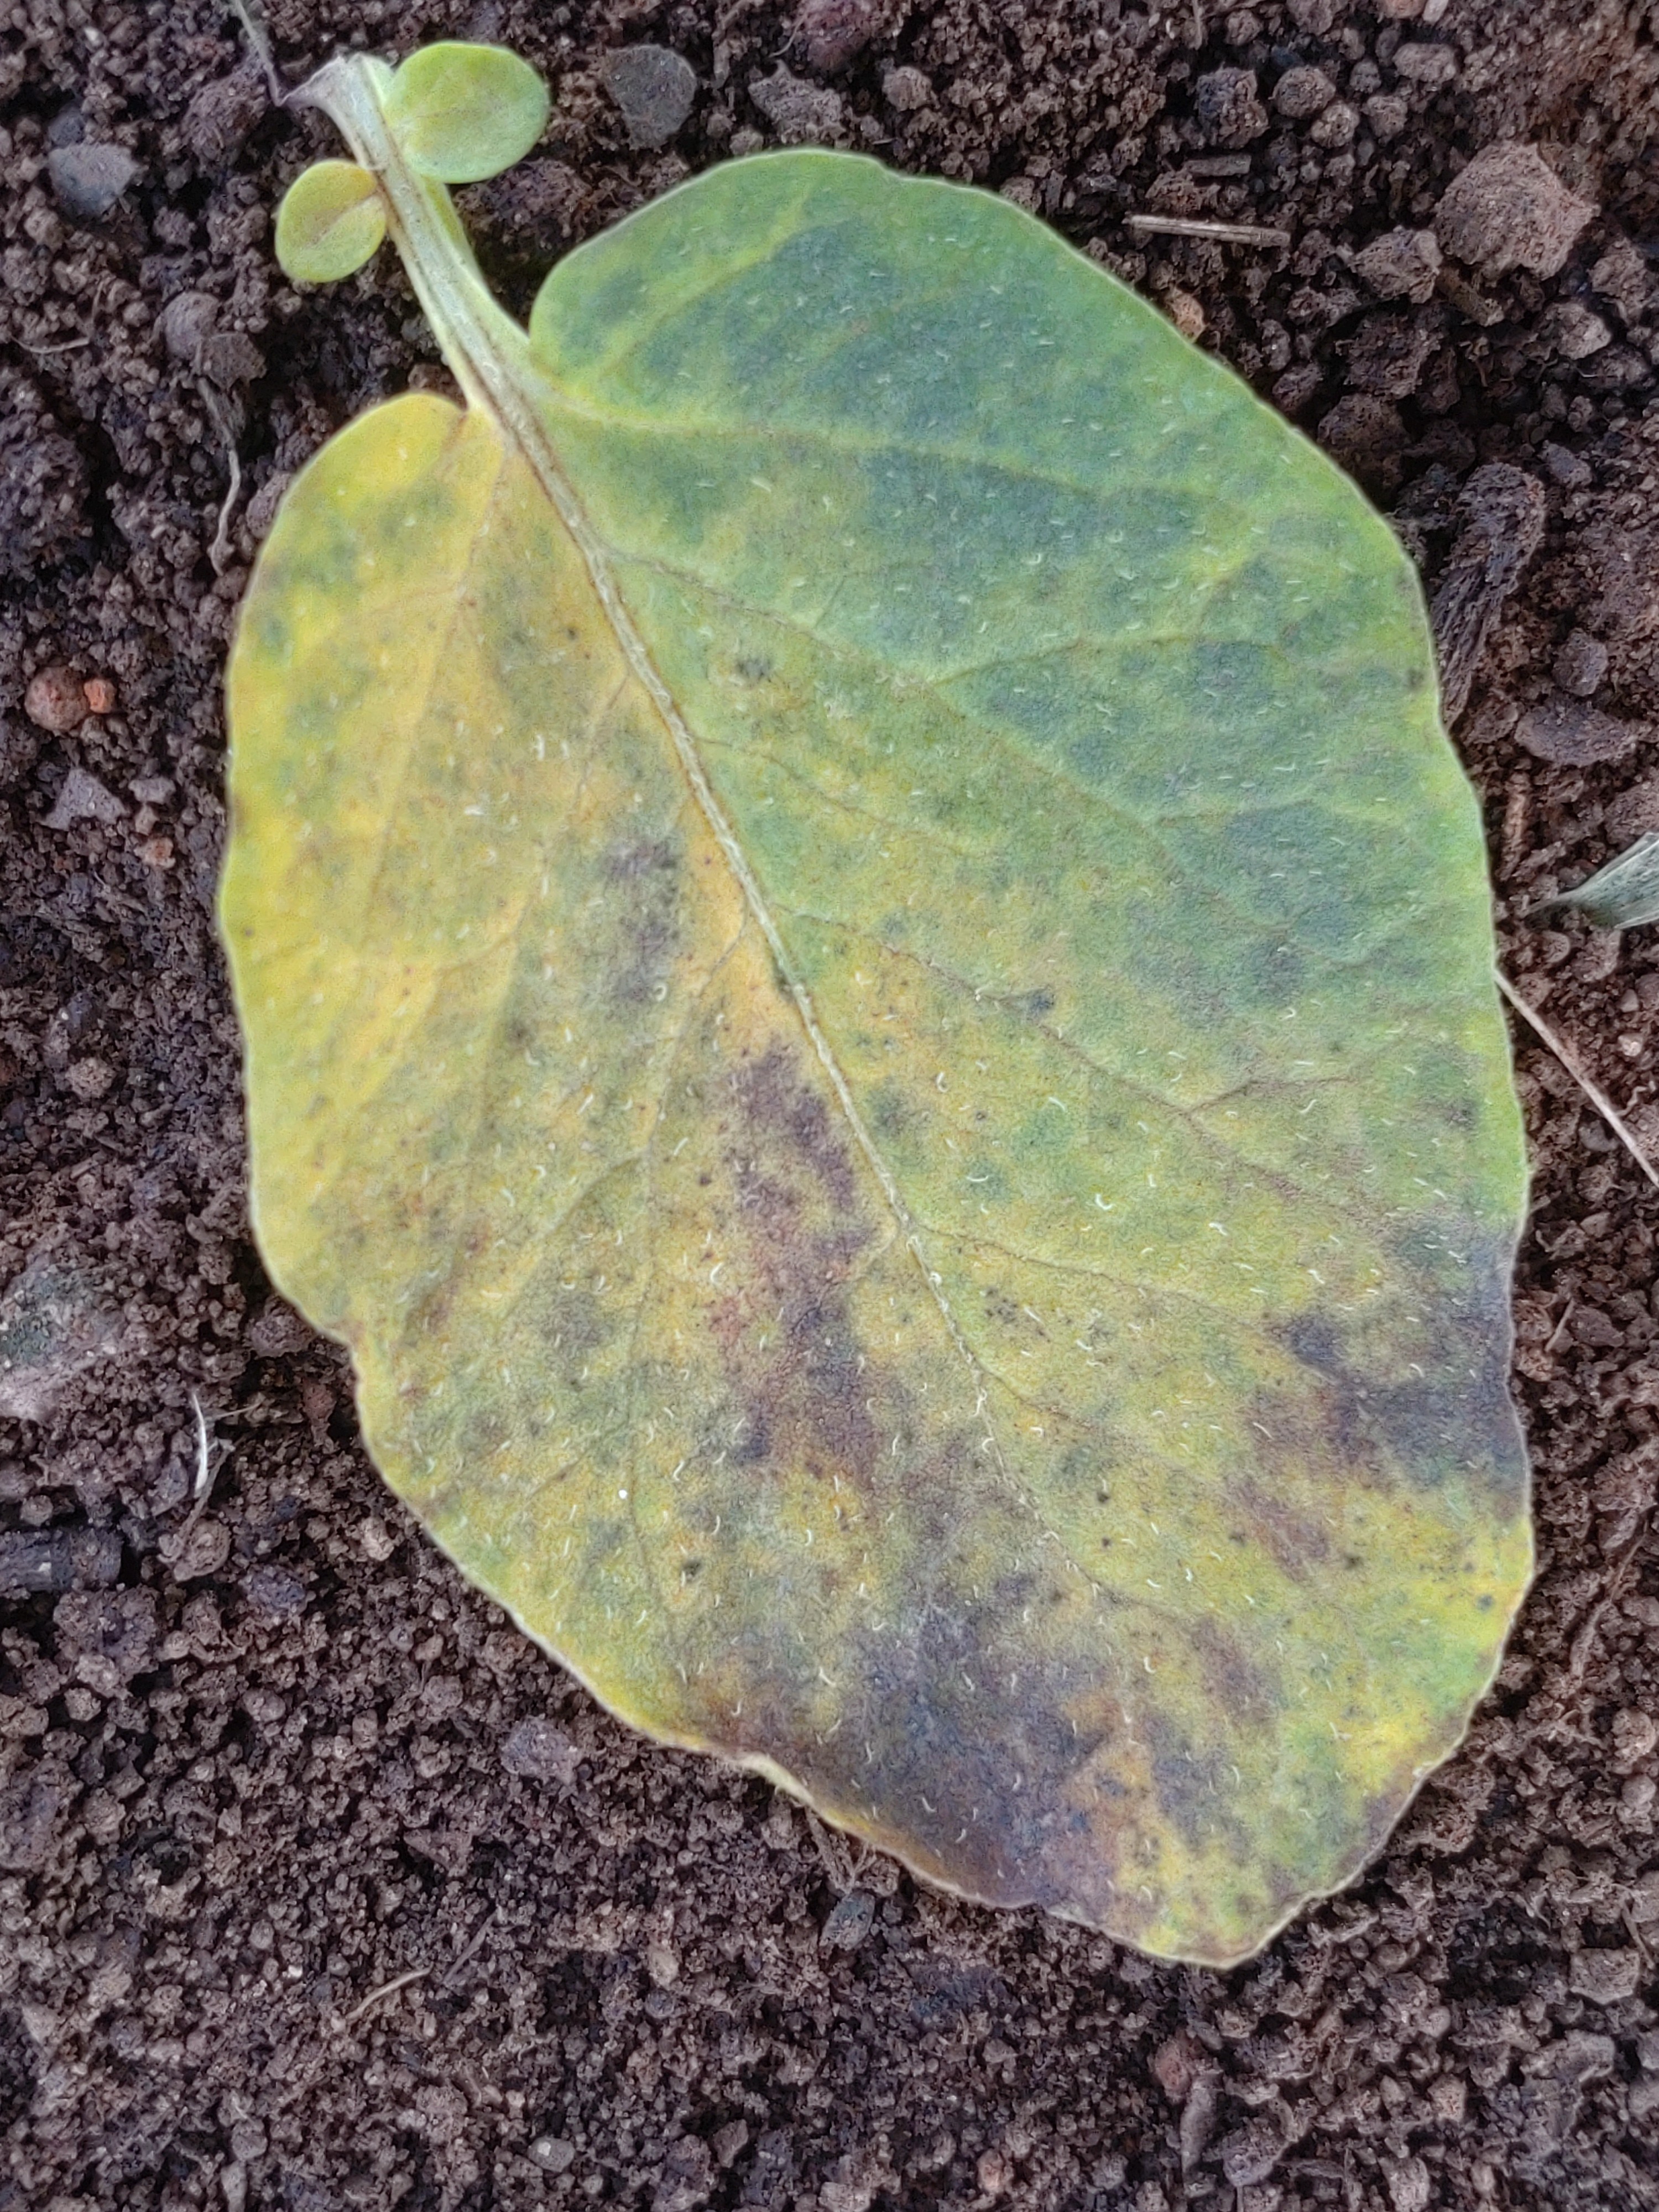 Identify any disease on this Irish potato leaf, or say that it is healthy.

late blight
